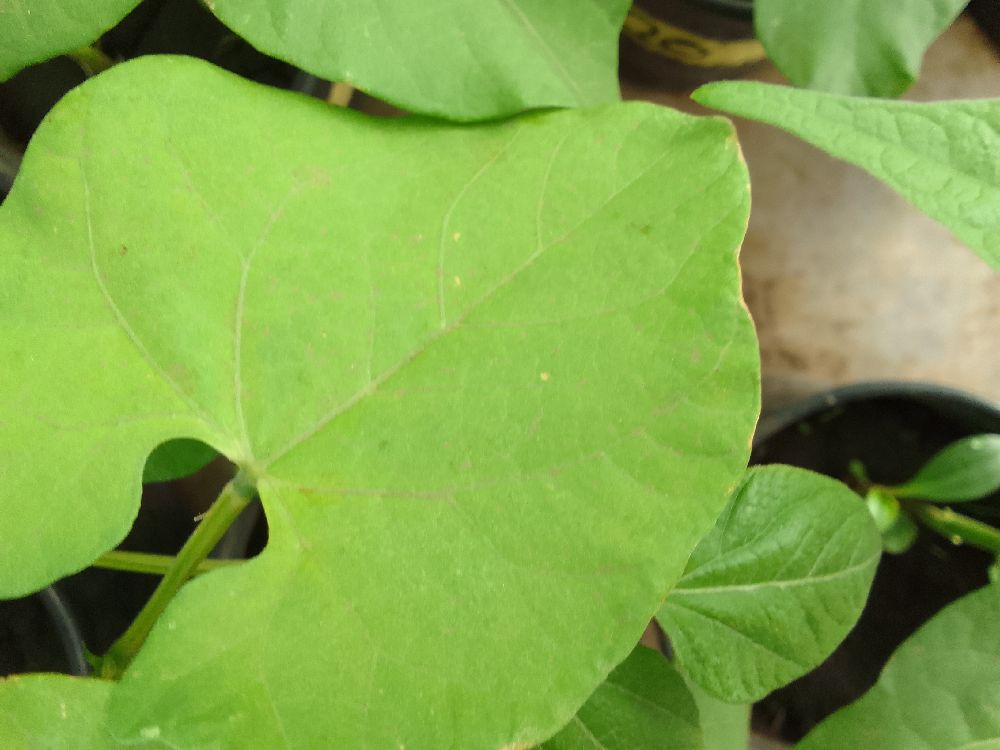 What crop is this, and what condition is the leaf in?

common bean, healthy
